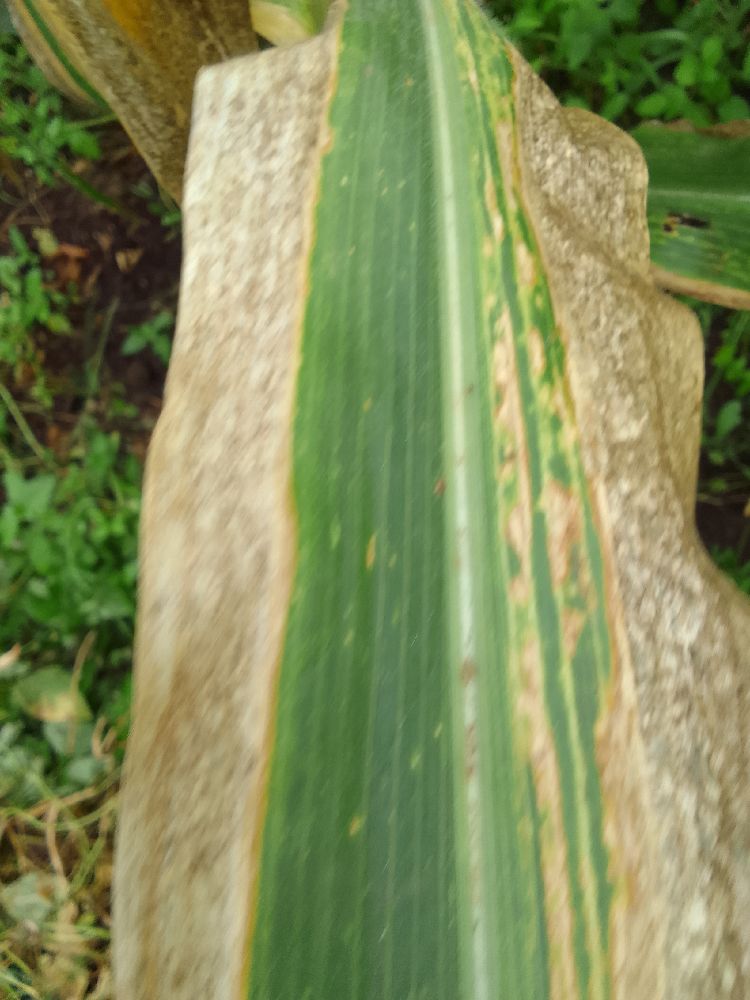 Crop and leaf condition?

maize, maize lethal necrosis
